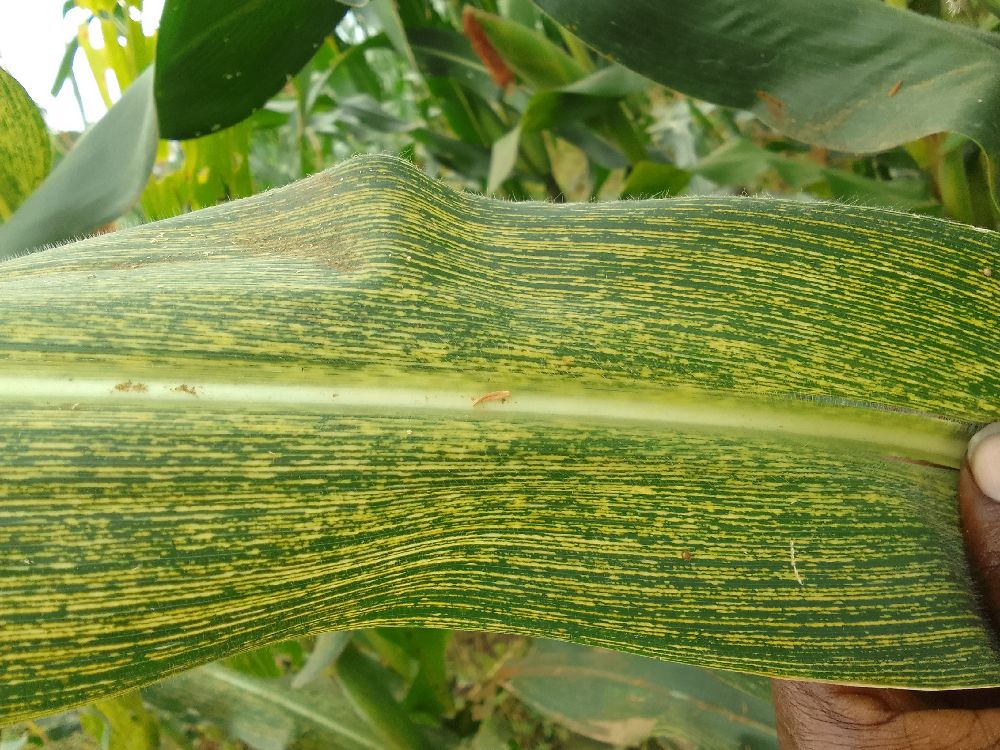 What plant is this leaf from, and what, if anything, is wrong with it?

maize, maize streak virus
